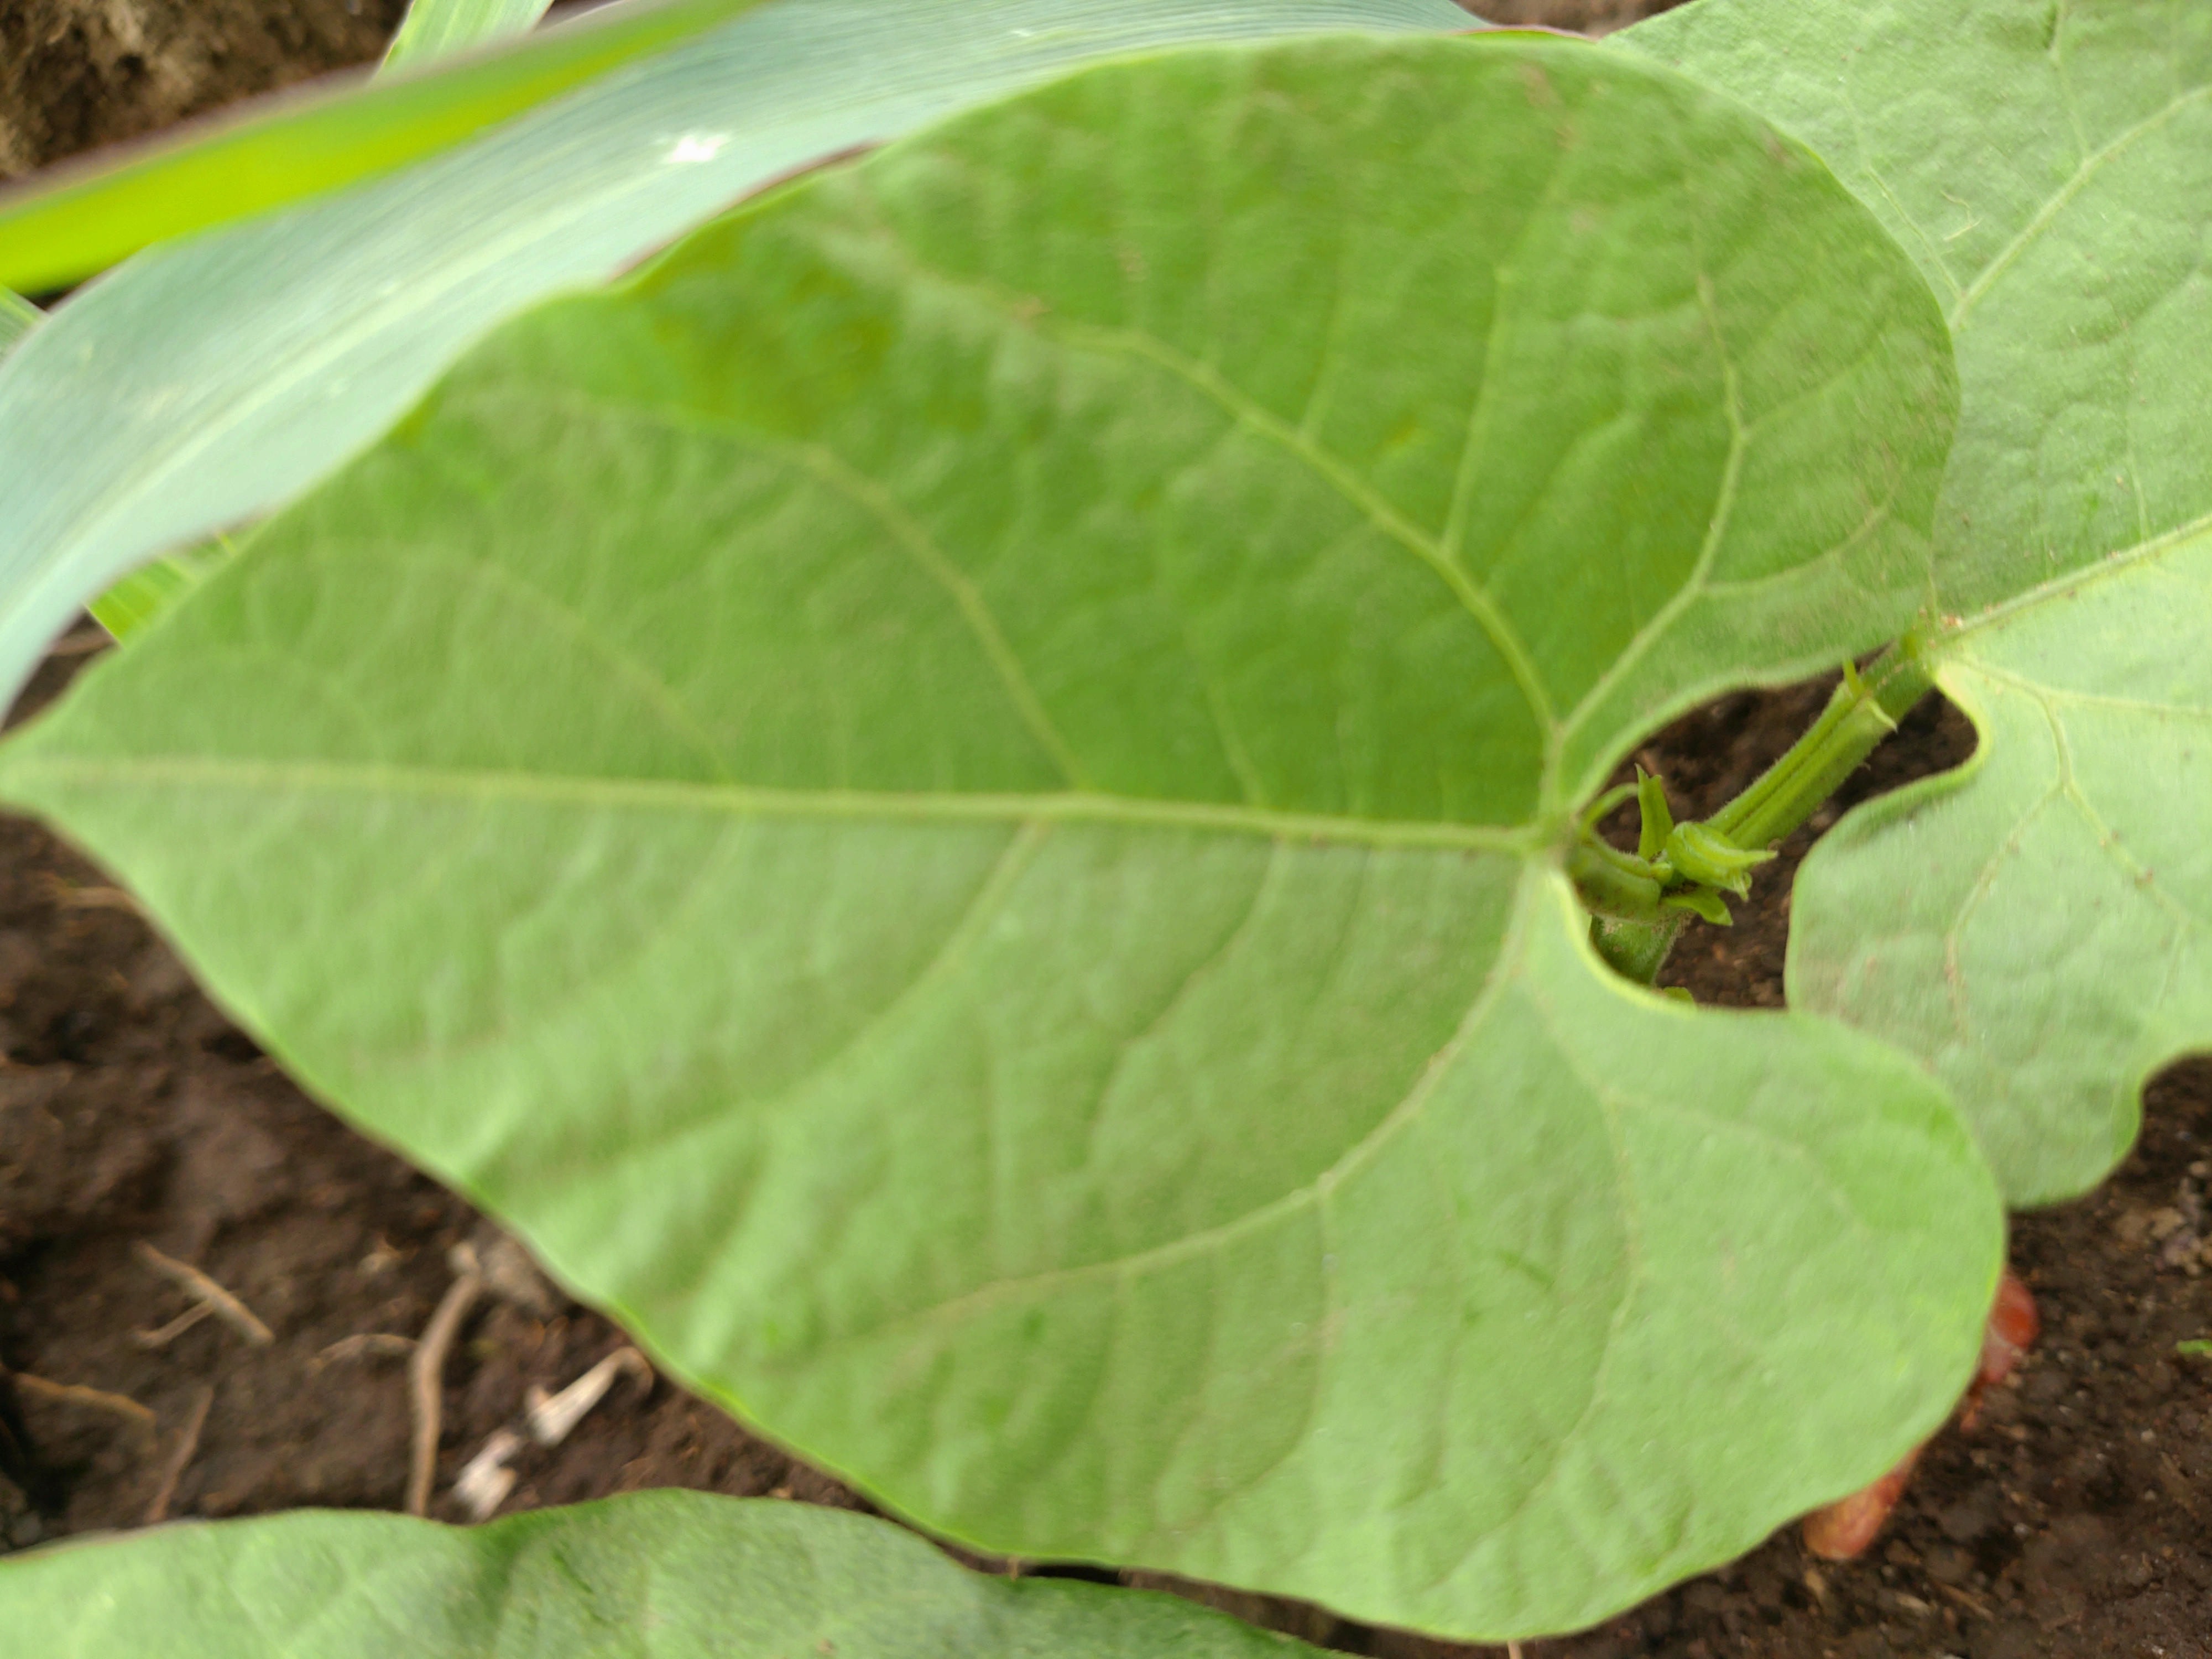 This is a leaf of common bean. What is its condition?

healthy
